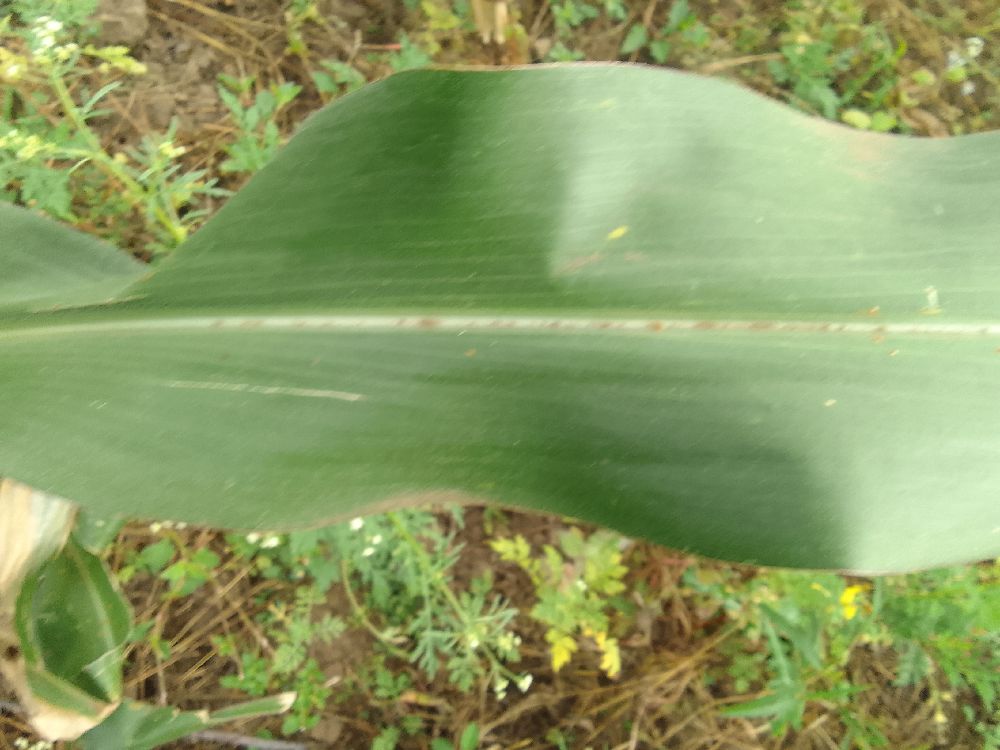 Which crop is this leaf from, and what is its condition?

maize, healthy
